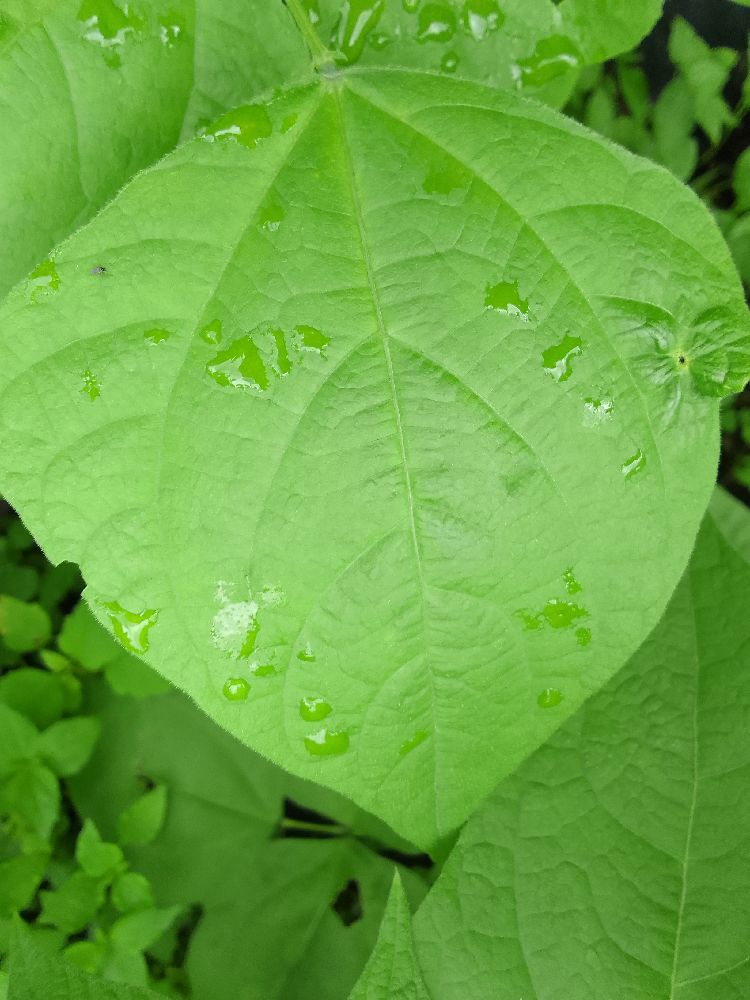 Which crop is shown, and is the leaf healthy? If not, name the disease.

common bean, healthy
